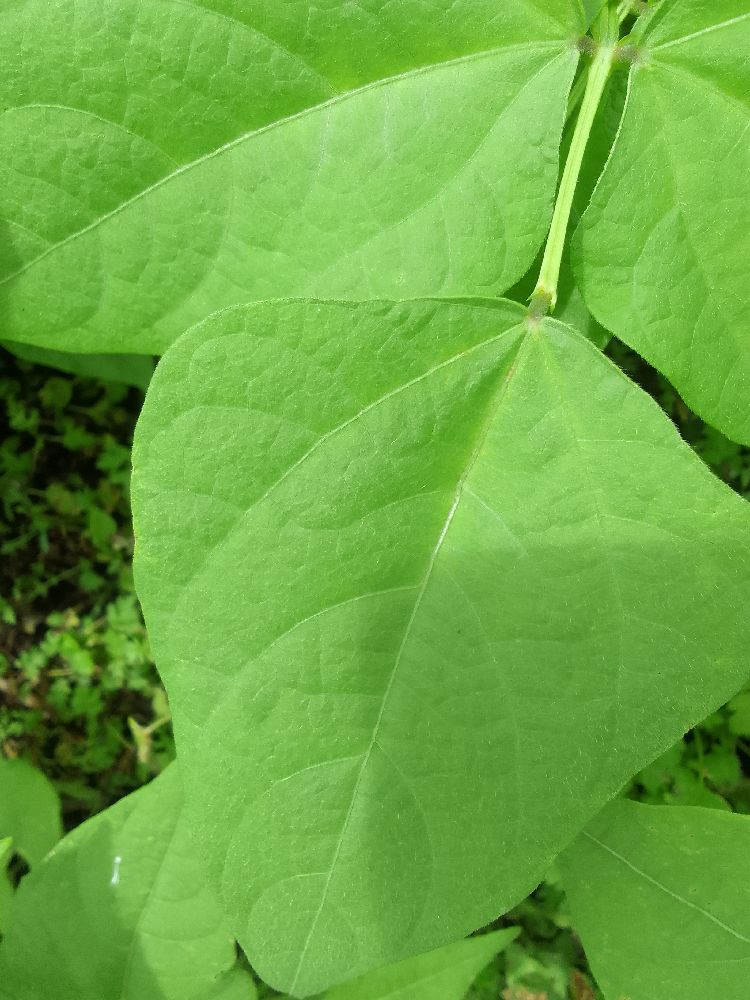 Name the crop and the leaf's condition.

common bean, healthy
